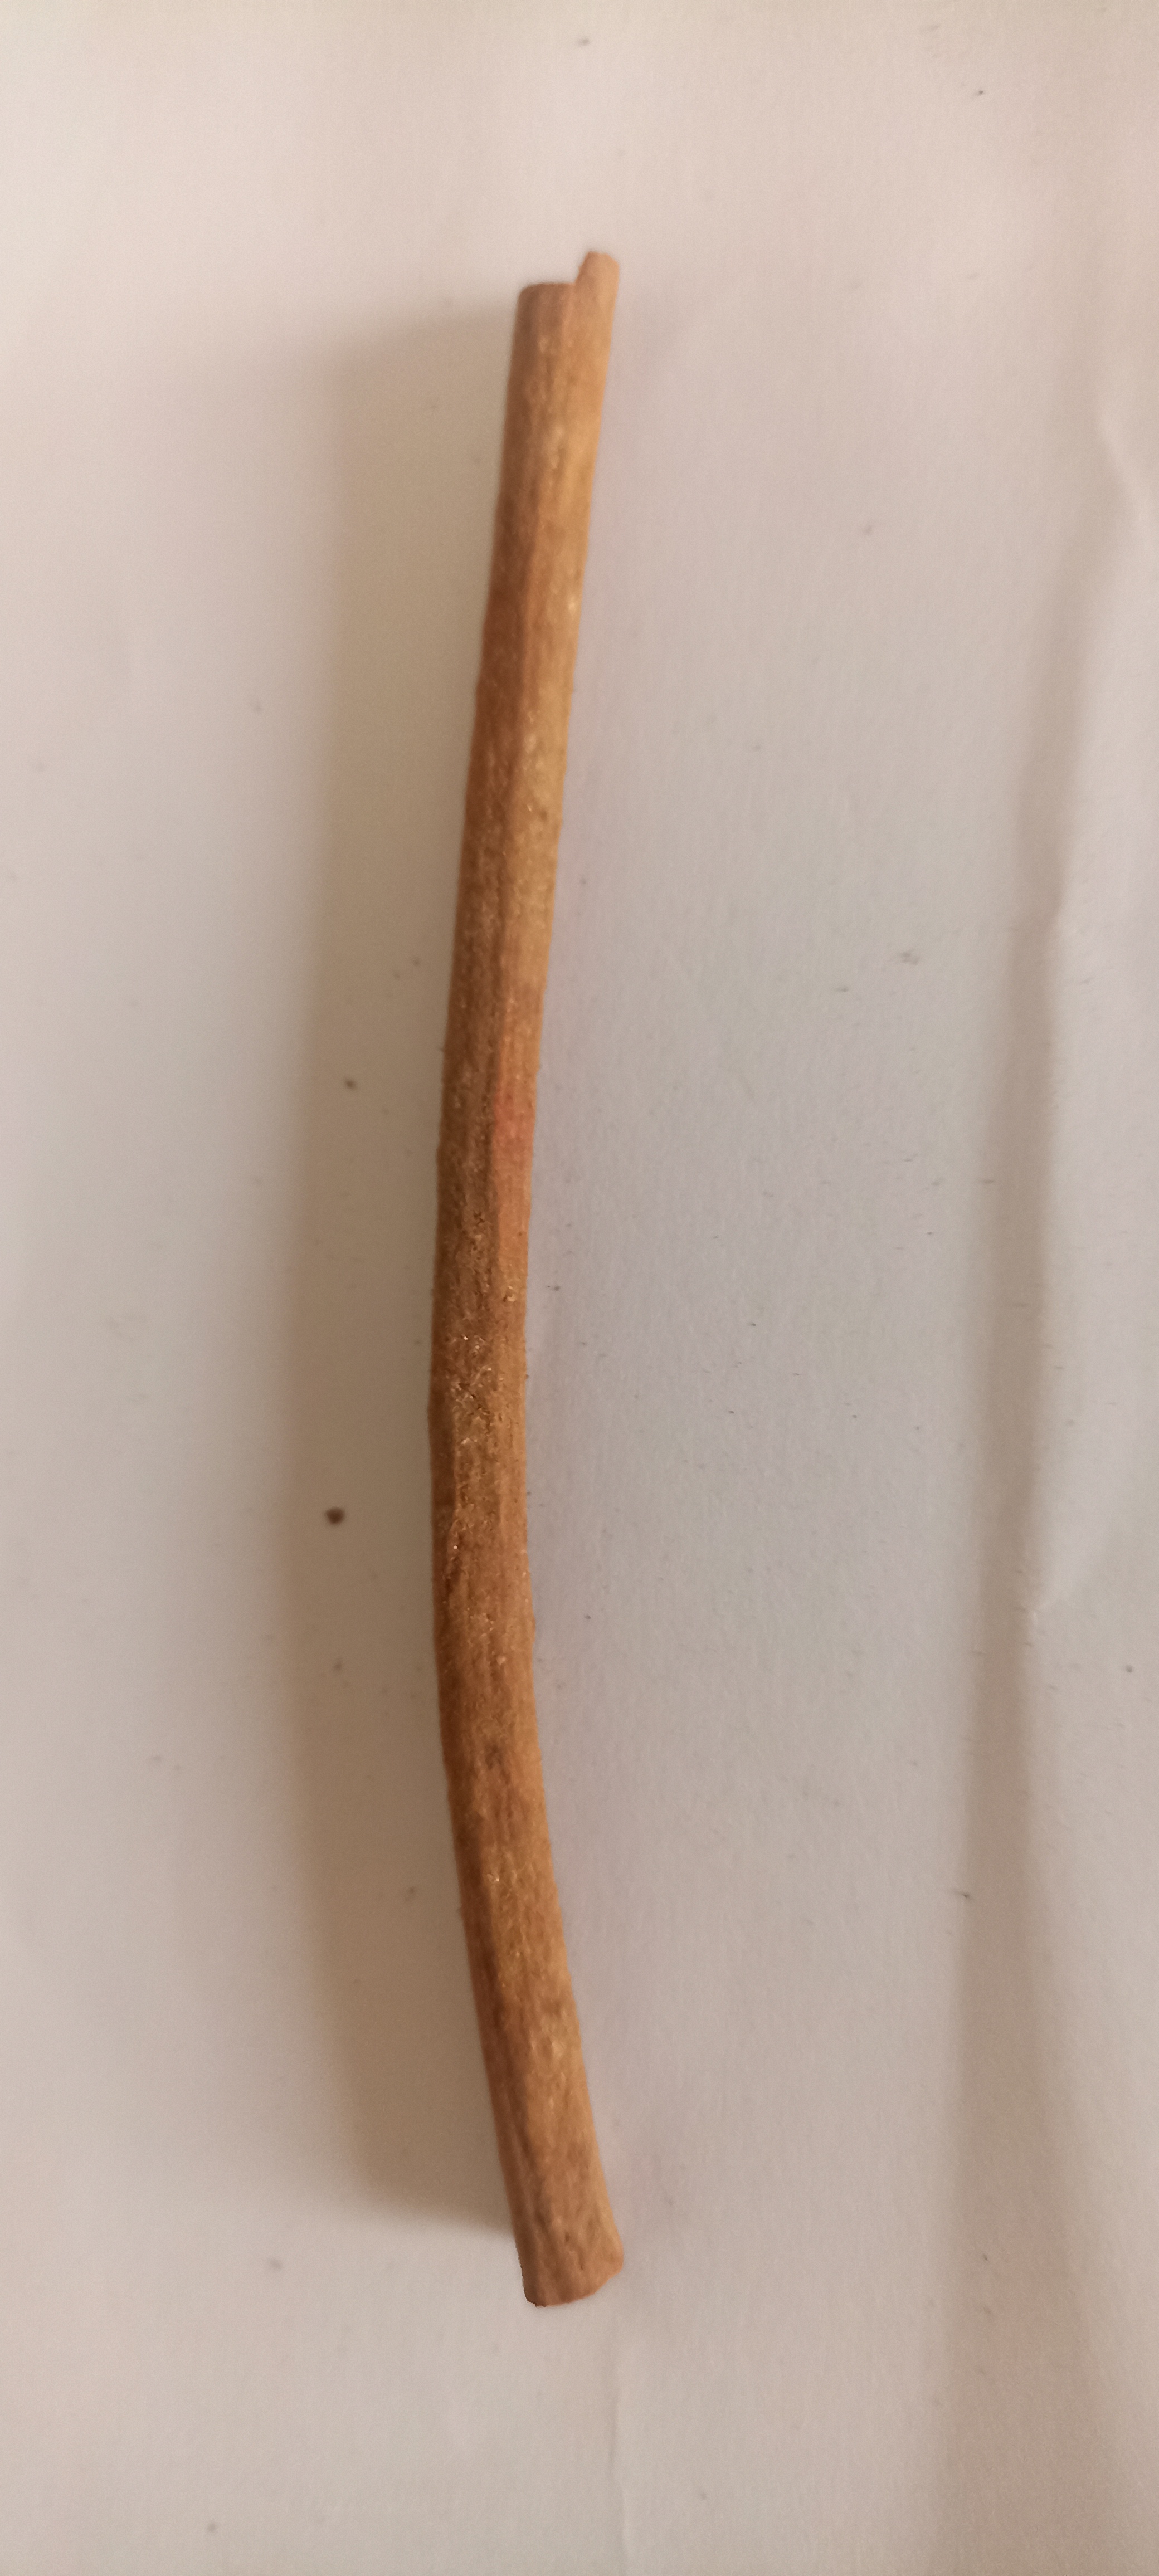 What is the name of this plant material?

manjistha
